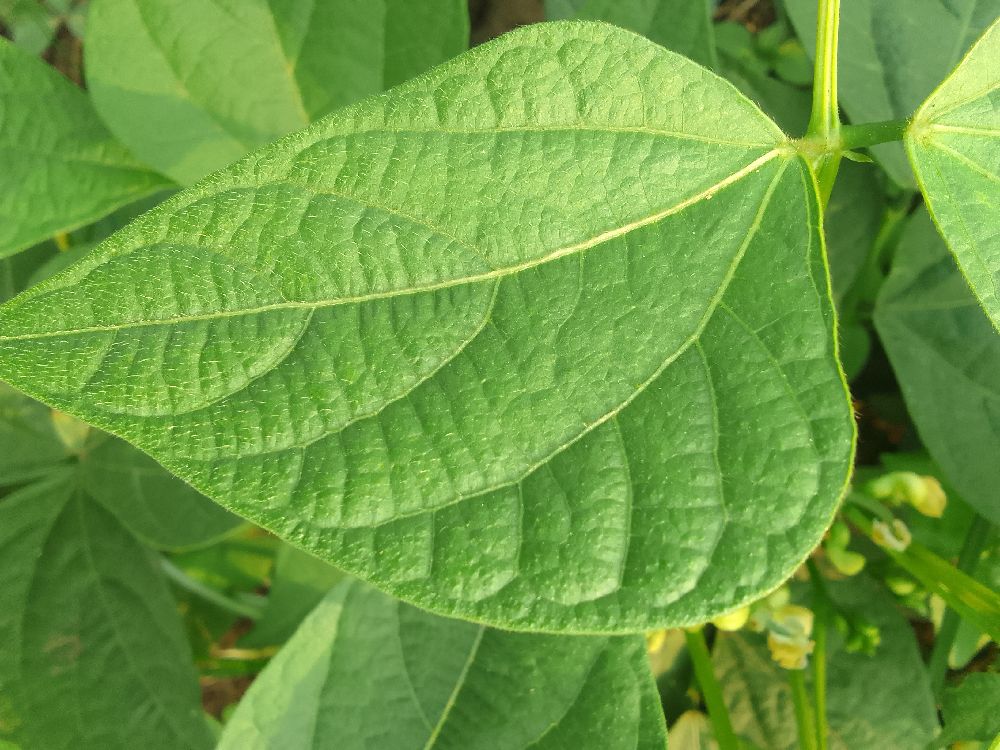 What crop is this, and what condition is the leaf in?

common bean, healthy
